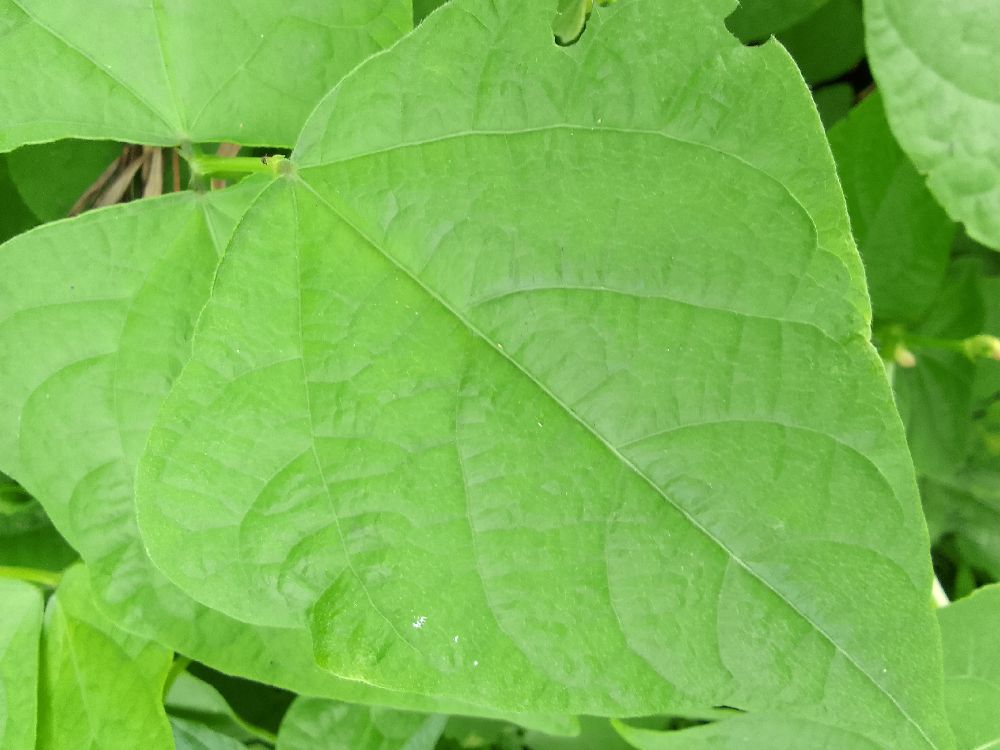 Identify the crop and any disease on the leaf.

common bean, healthy
